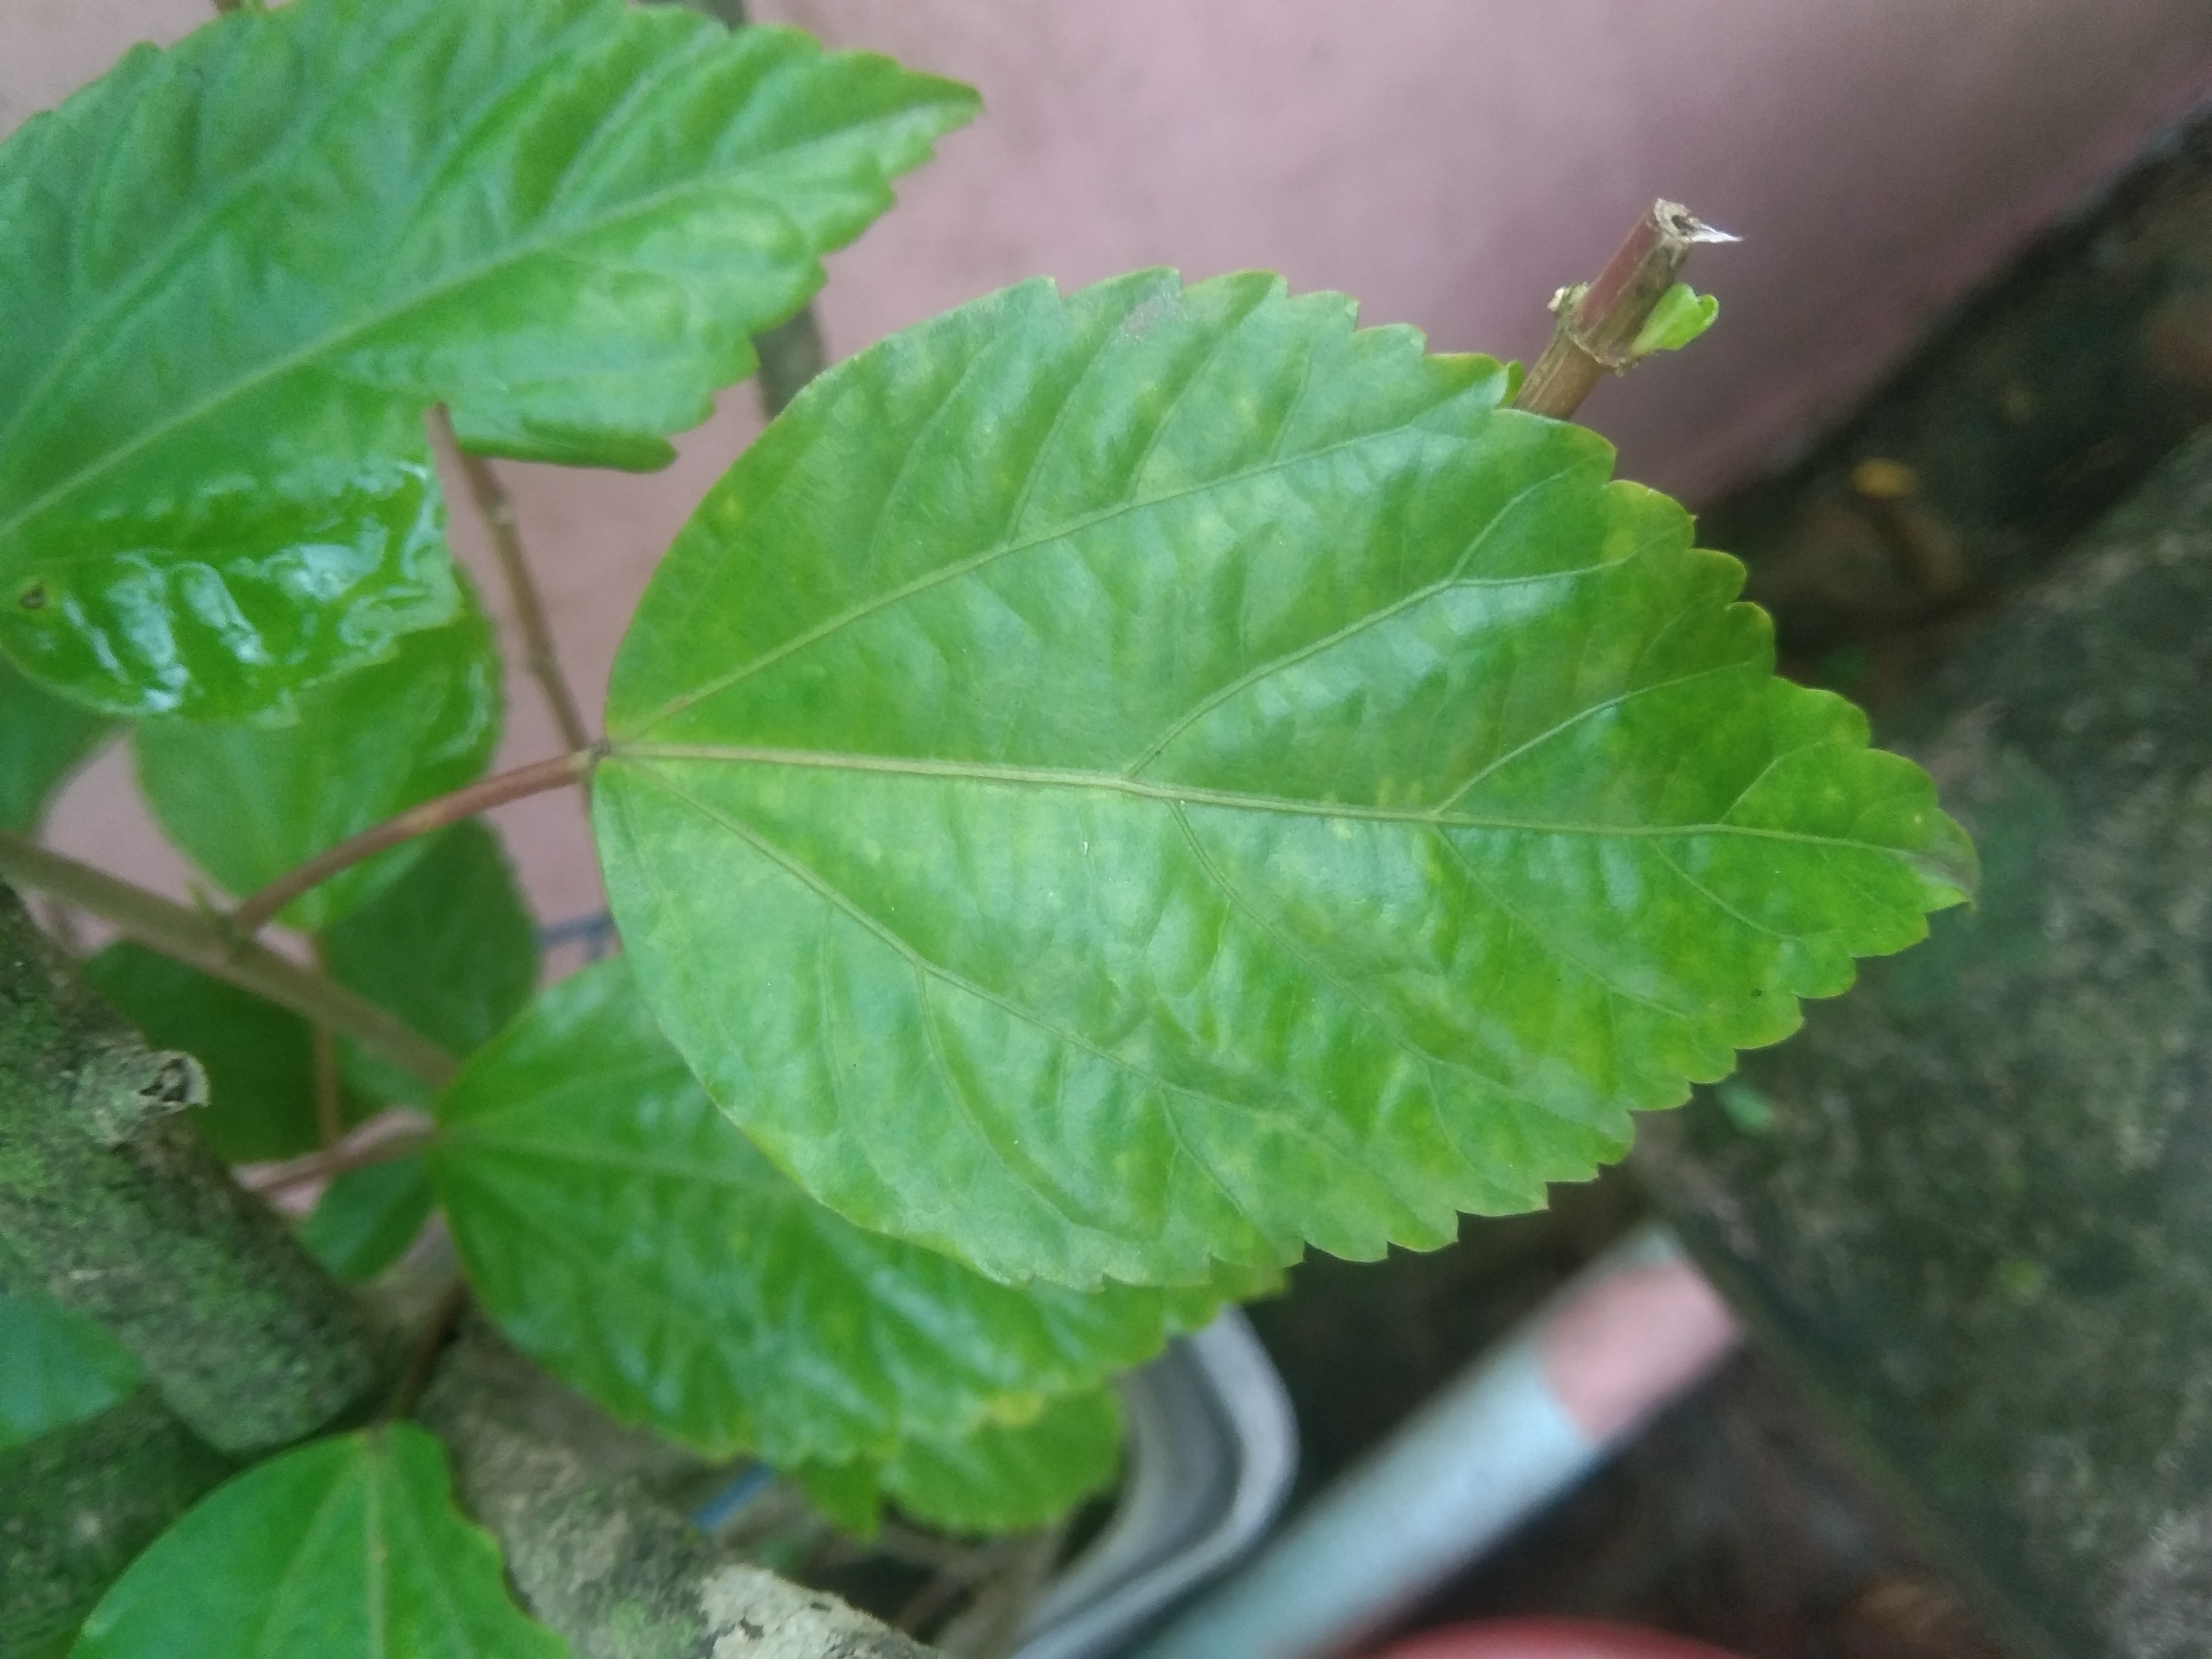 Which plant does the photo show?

hibiscus
